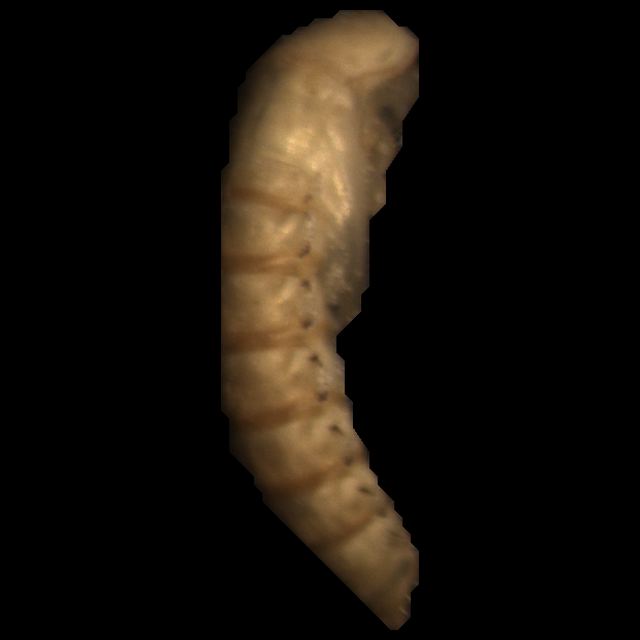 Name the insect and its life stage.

mealworm pupa
